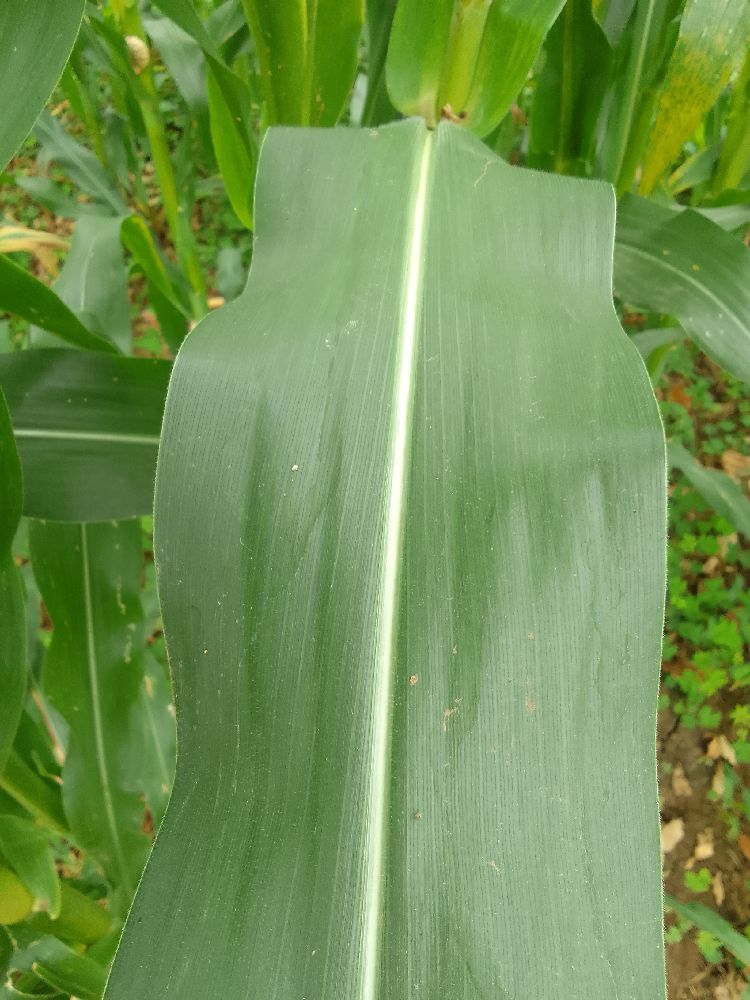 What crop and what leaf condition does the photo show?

maize, healthy
